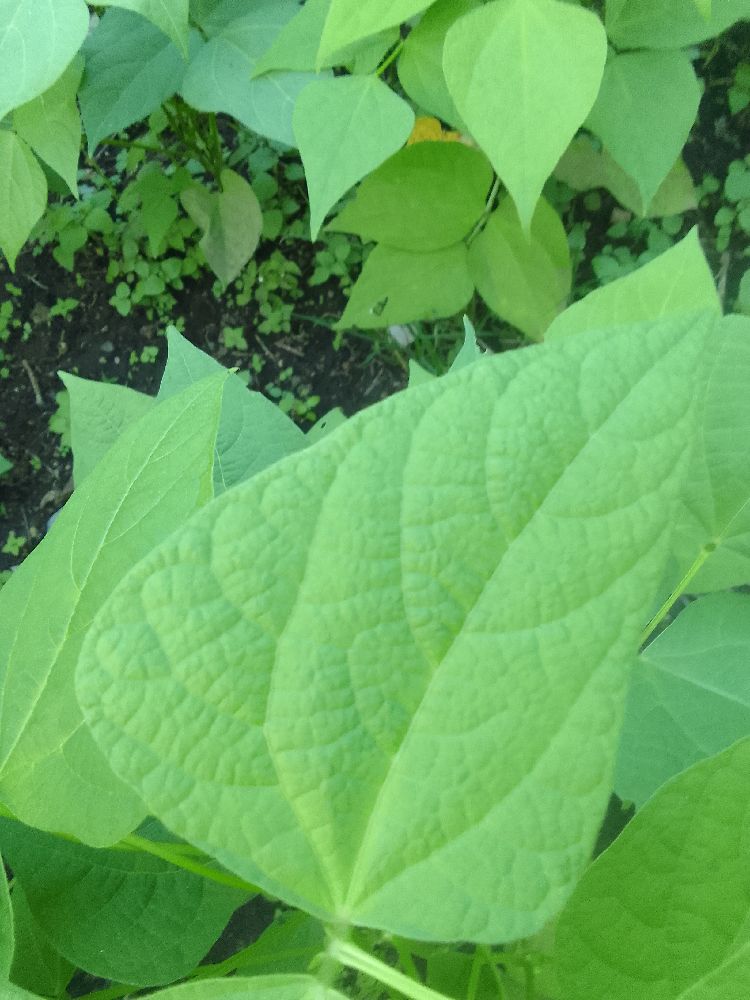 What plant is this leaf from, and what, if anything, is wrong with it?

common bean, healthy
